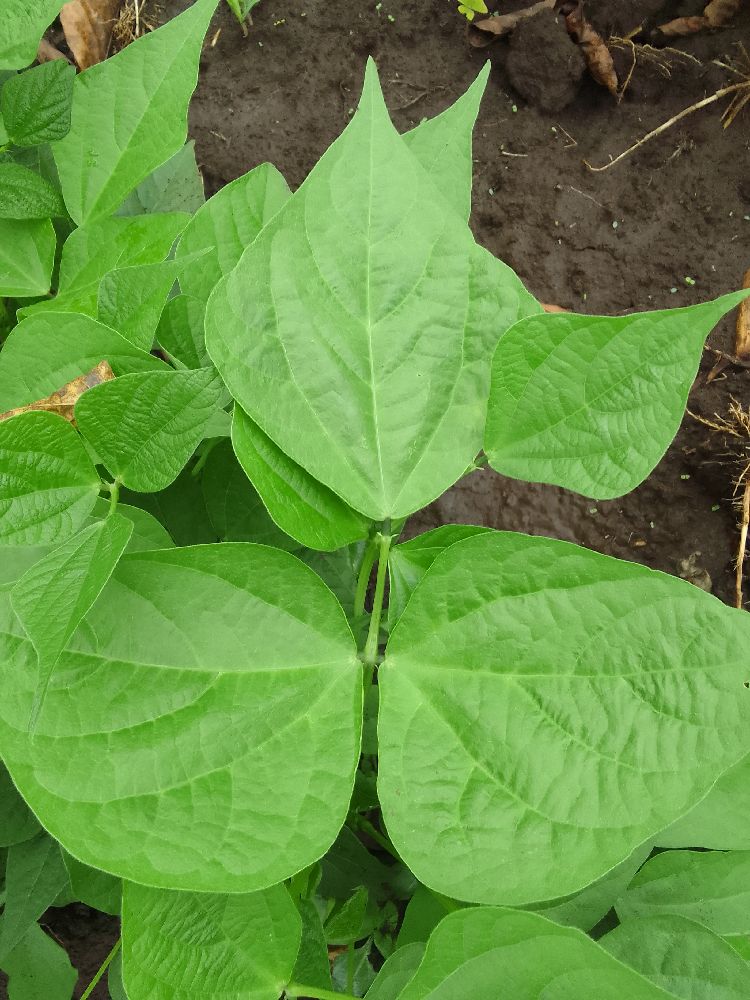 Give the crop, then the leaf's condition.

common bean, healthy
